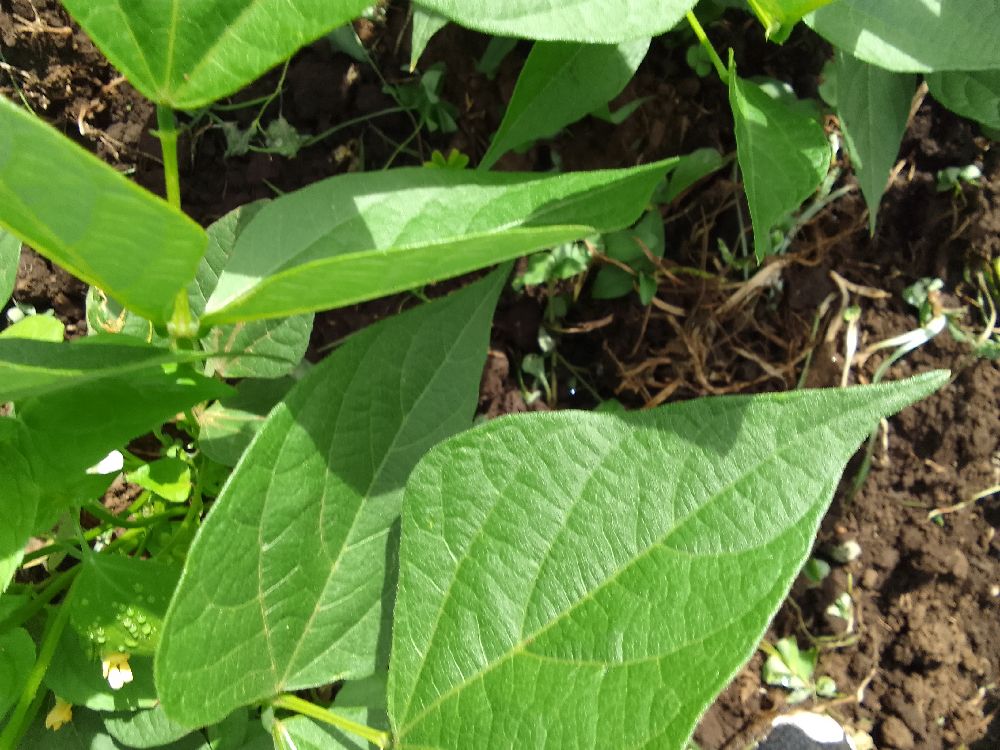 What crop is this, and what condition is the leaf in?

common bean, healthy
